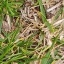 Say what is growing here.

grass
